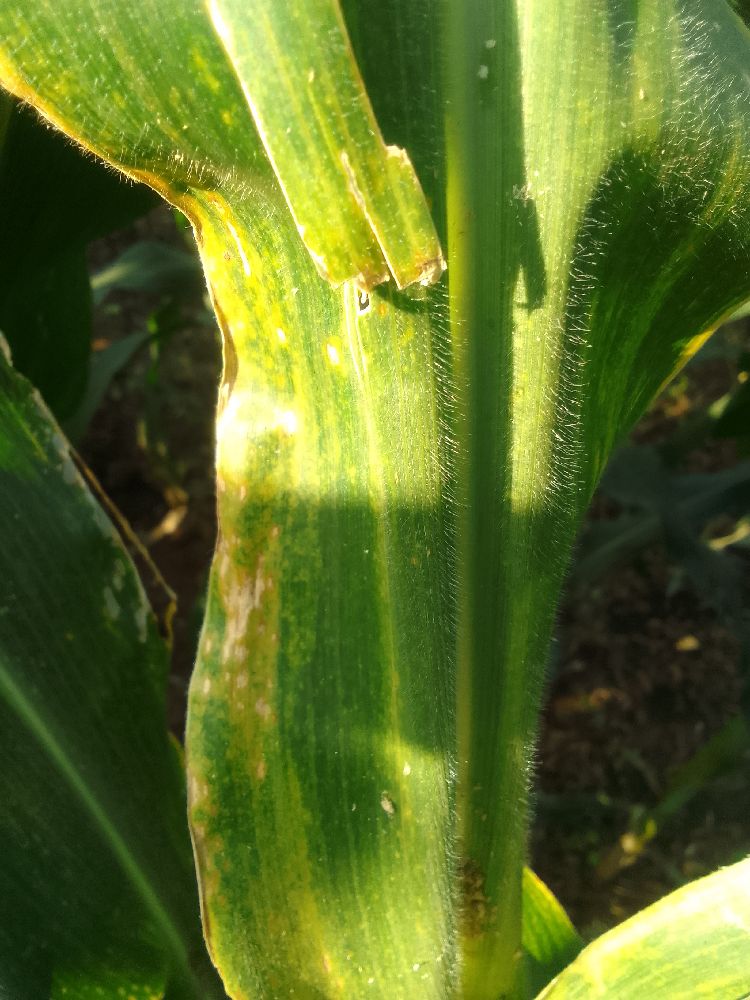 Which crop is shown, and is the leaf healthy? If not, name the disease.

maize, maize lethal necrosis
